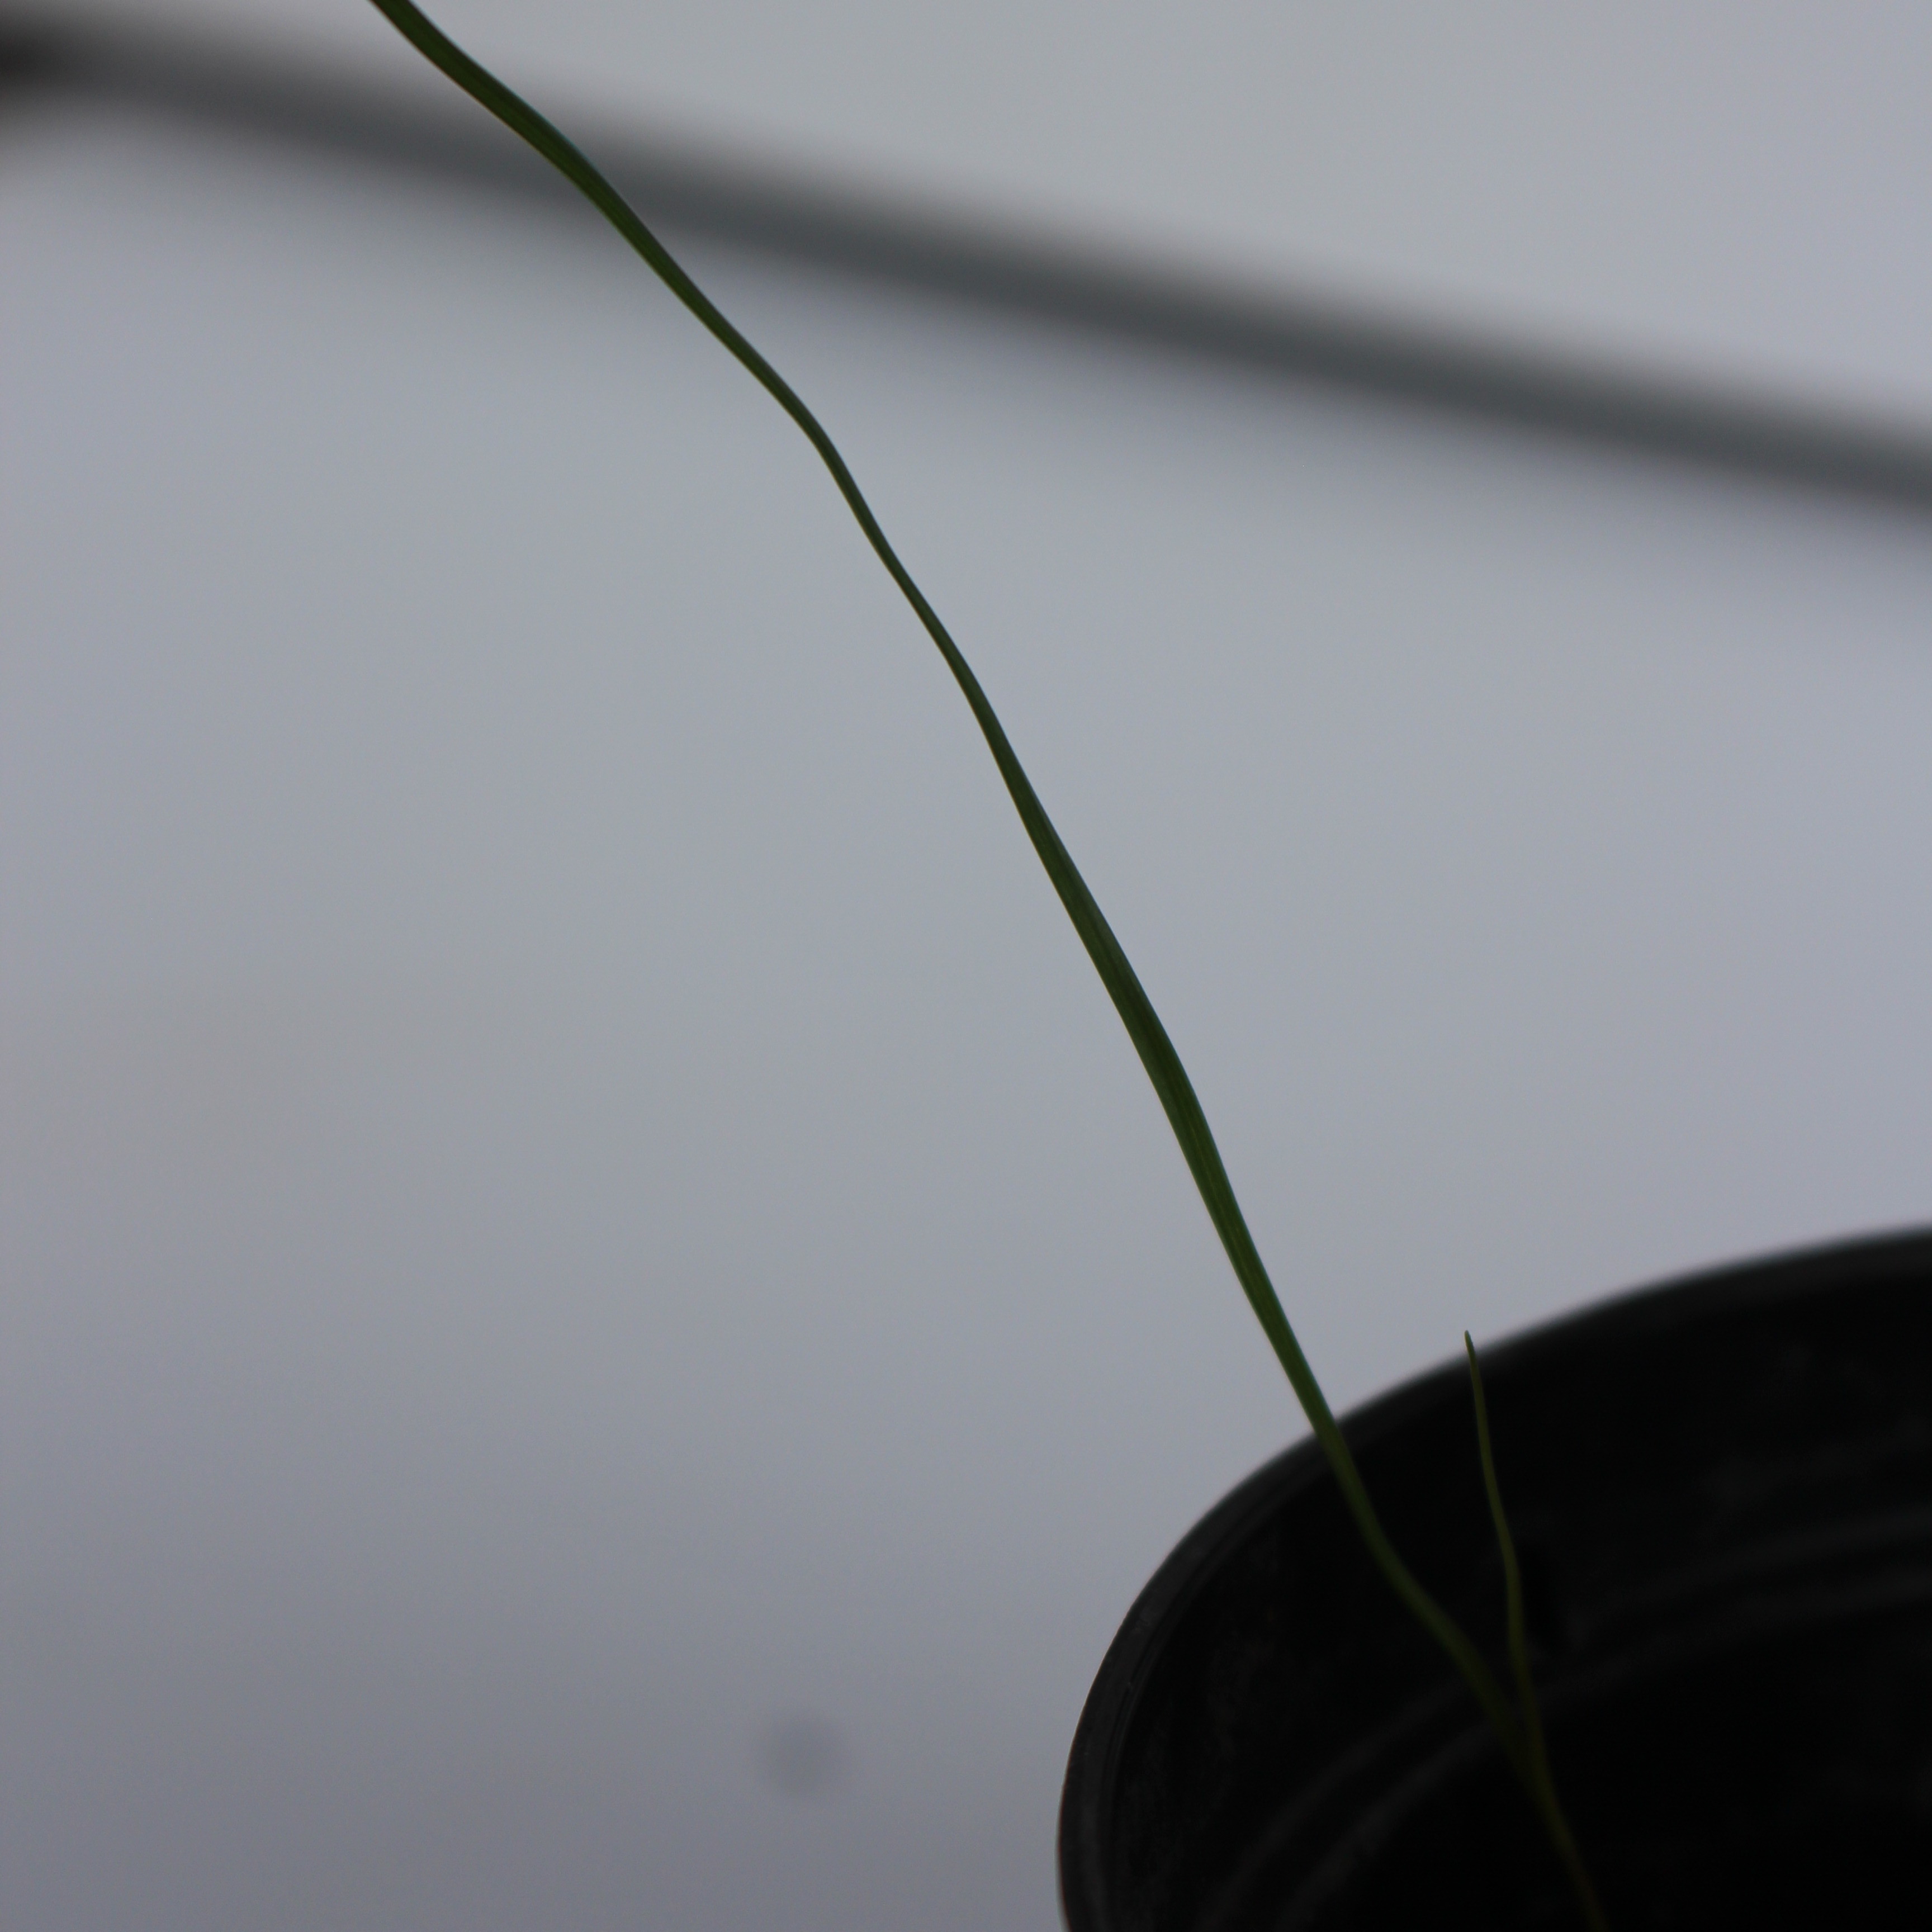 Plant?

Lolium multiflorum
